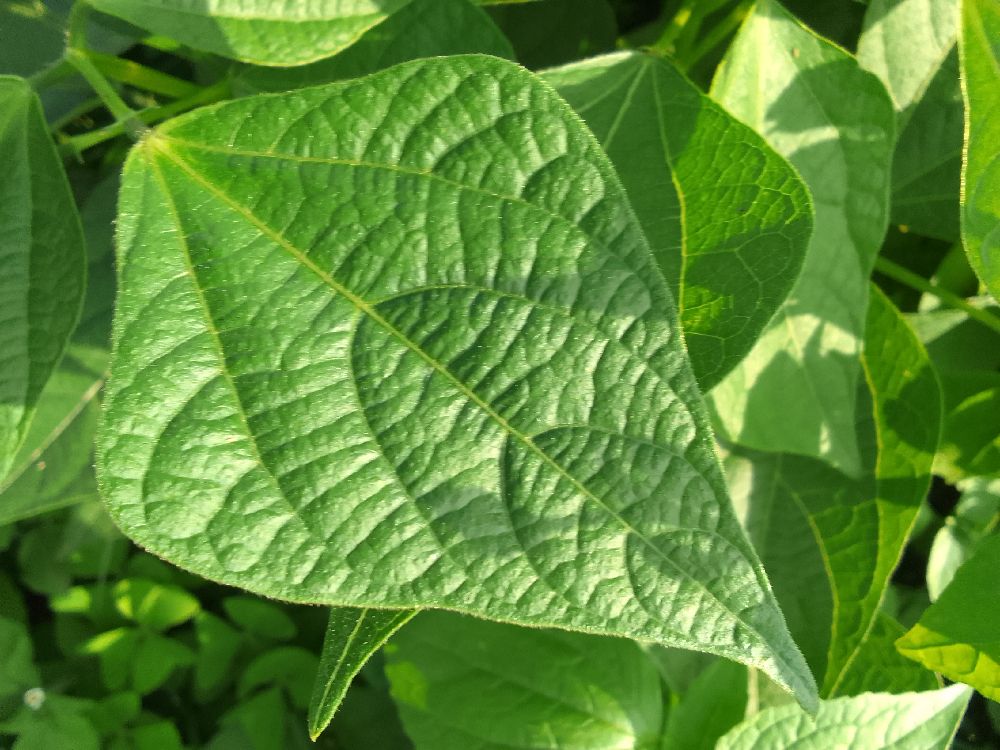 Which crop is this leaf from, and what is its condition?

common bean, healthy
